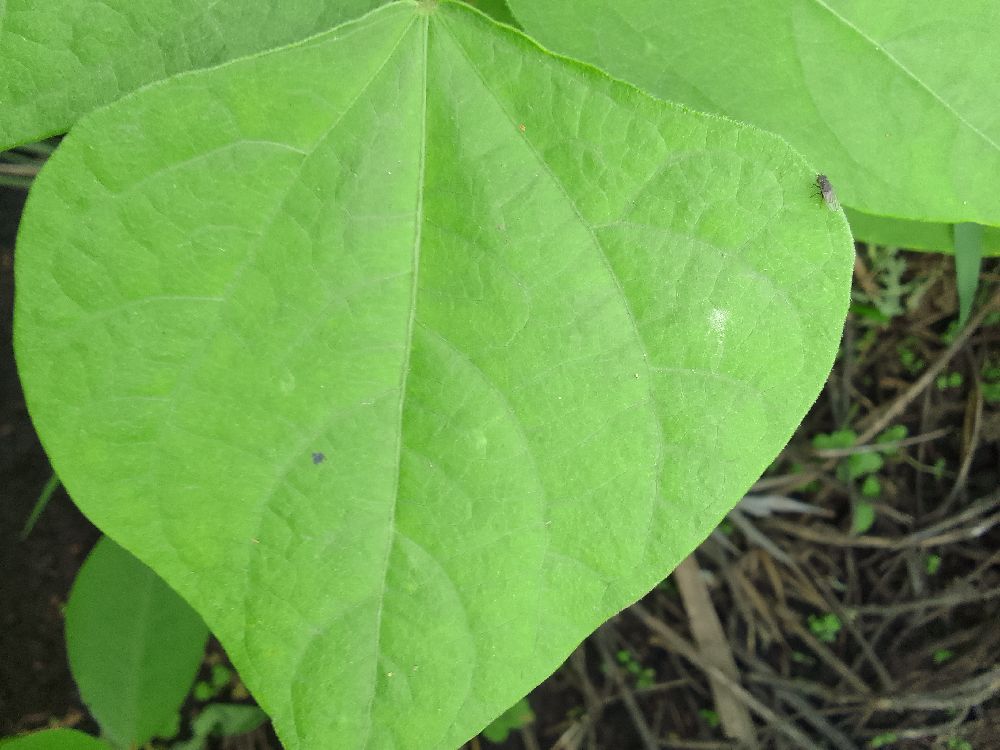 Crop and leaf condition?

common bean, healthy
